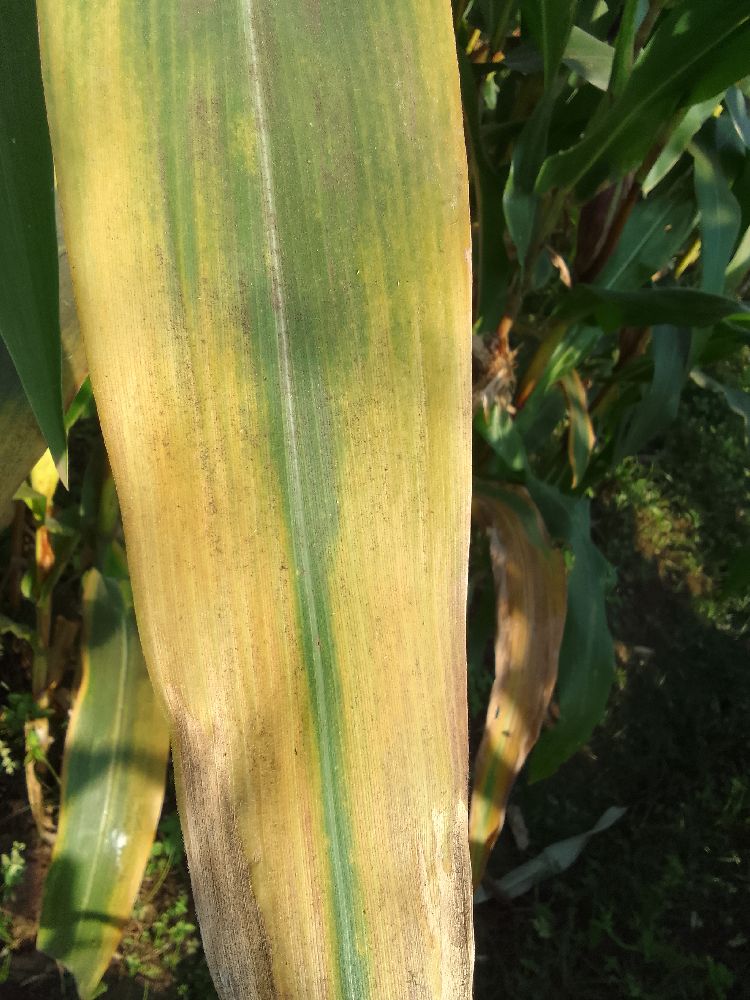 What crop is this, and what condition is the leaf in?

maize, maize lethal necrosis
